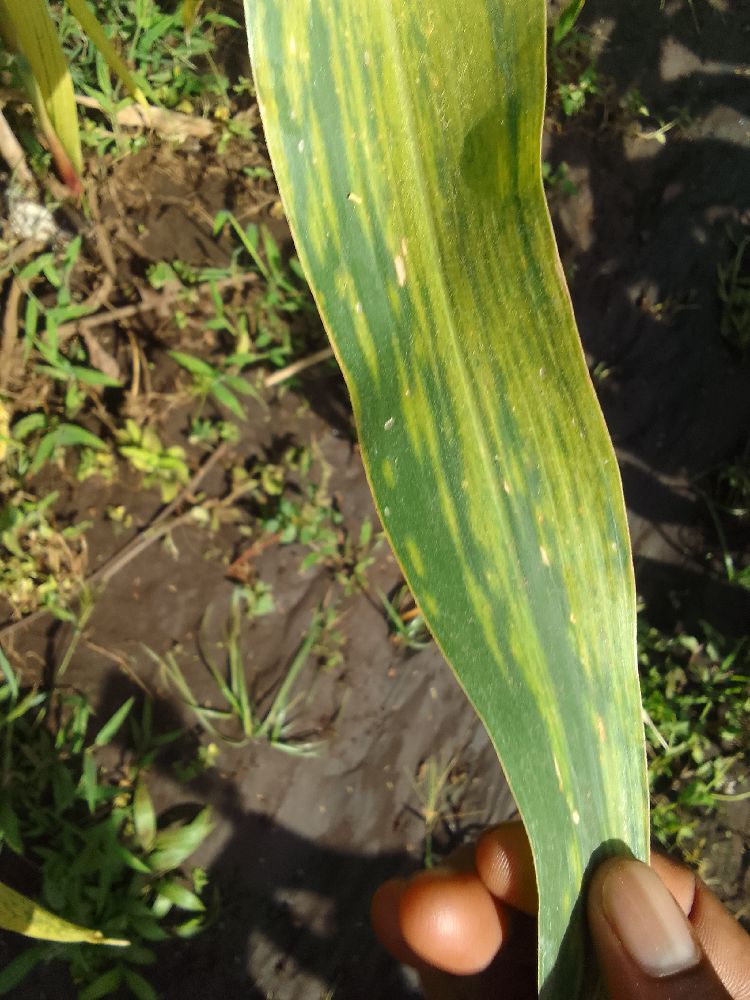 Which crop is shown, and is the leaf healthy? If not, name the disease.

maize, maize lethal necrosis
